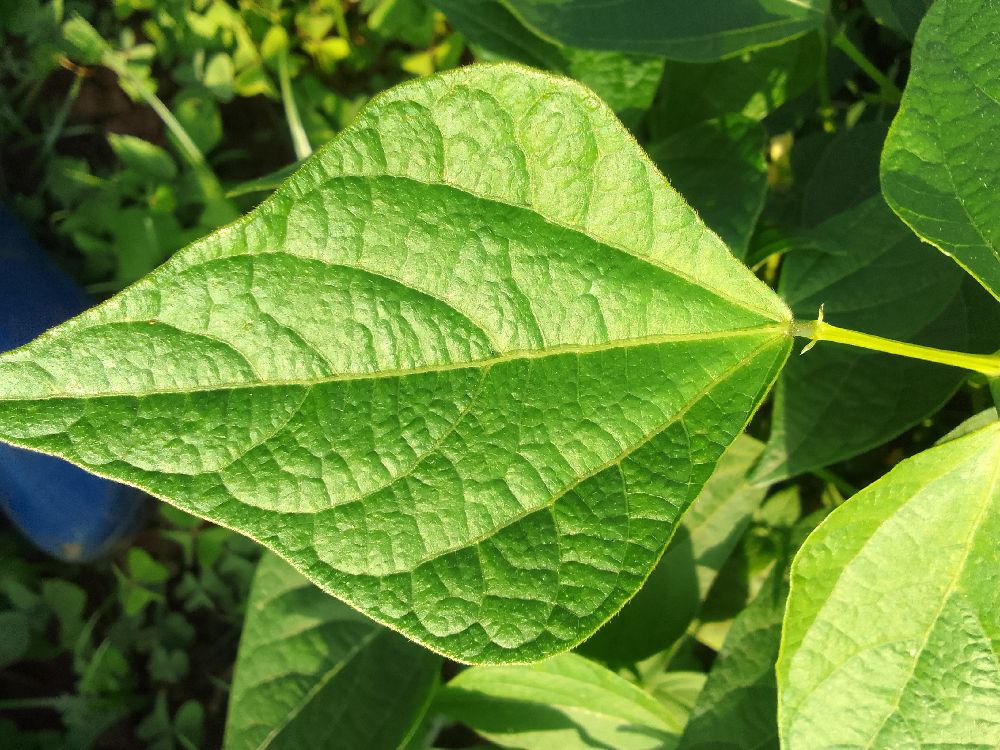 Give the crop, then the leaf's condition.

common bean, healthy
